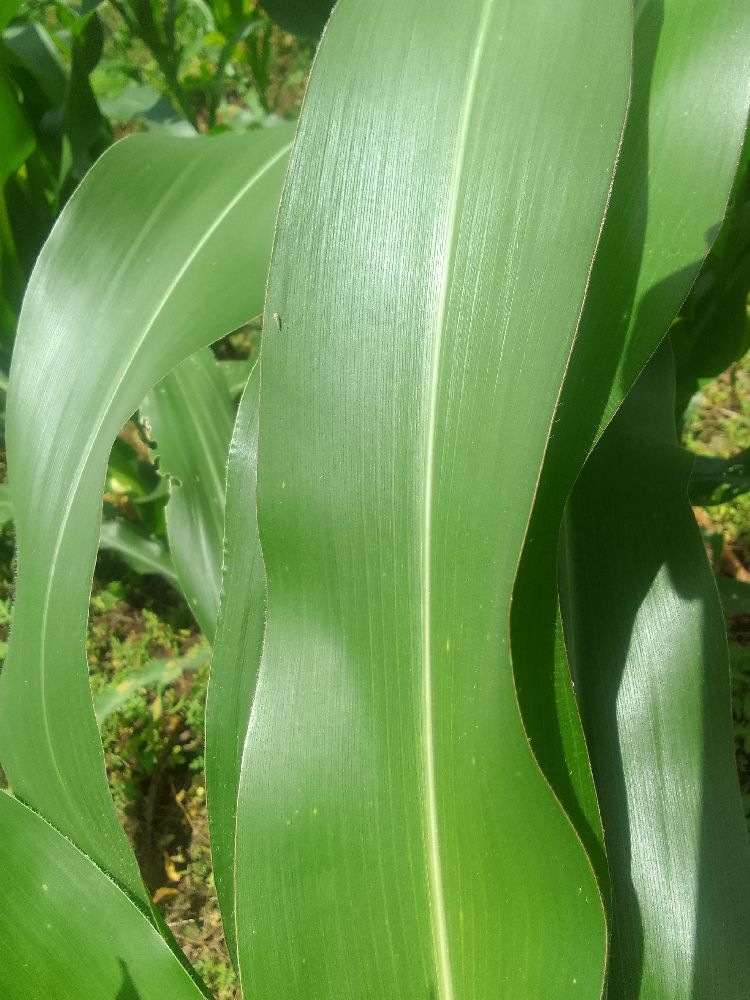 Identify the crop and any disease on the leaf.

maize, healthy
